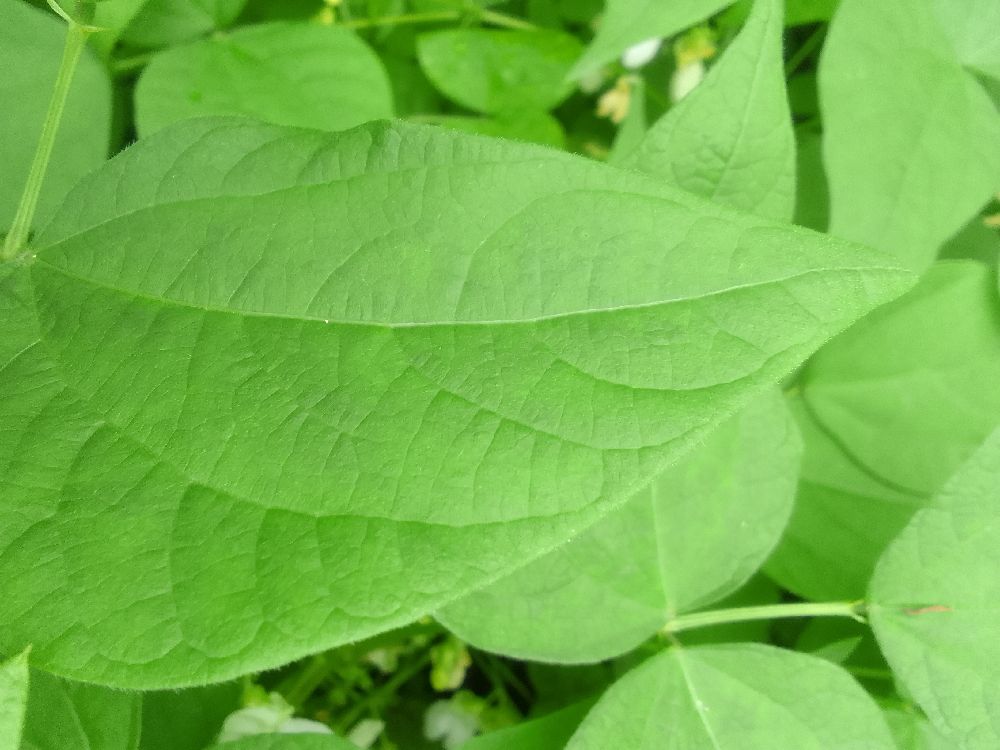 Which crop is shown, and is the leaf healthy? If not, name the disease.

common bean, healthy
